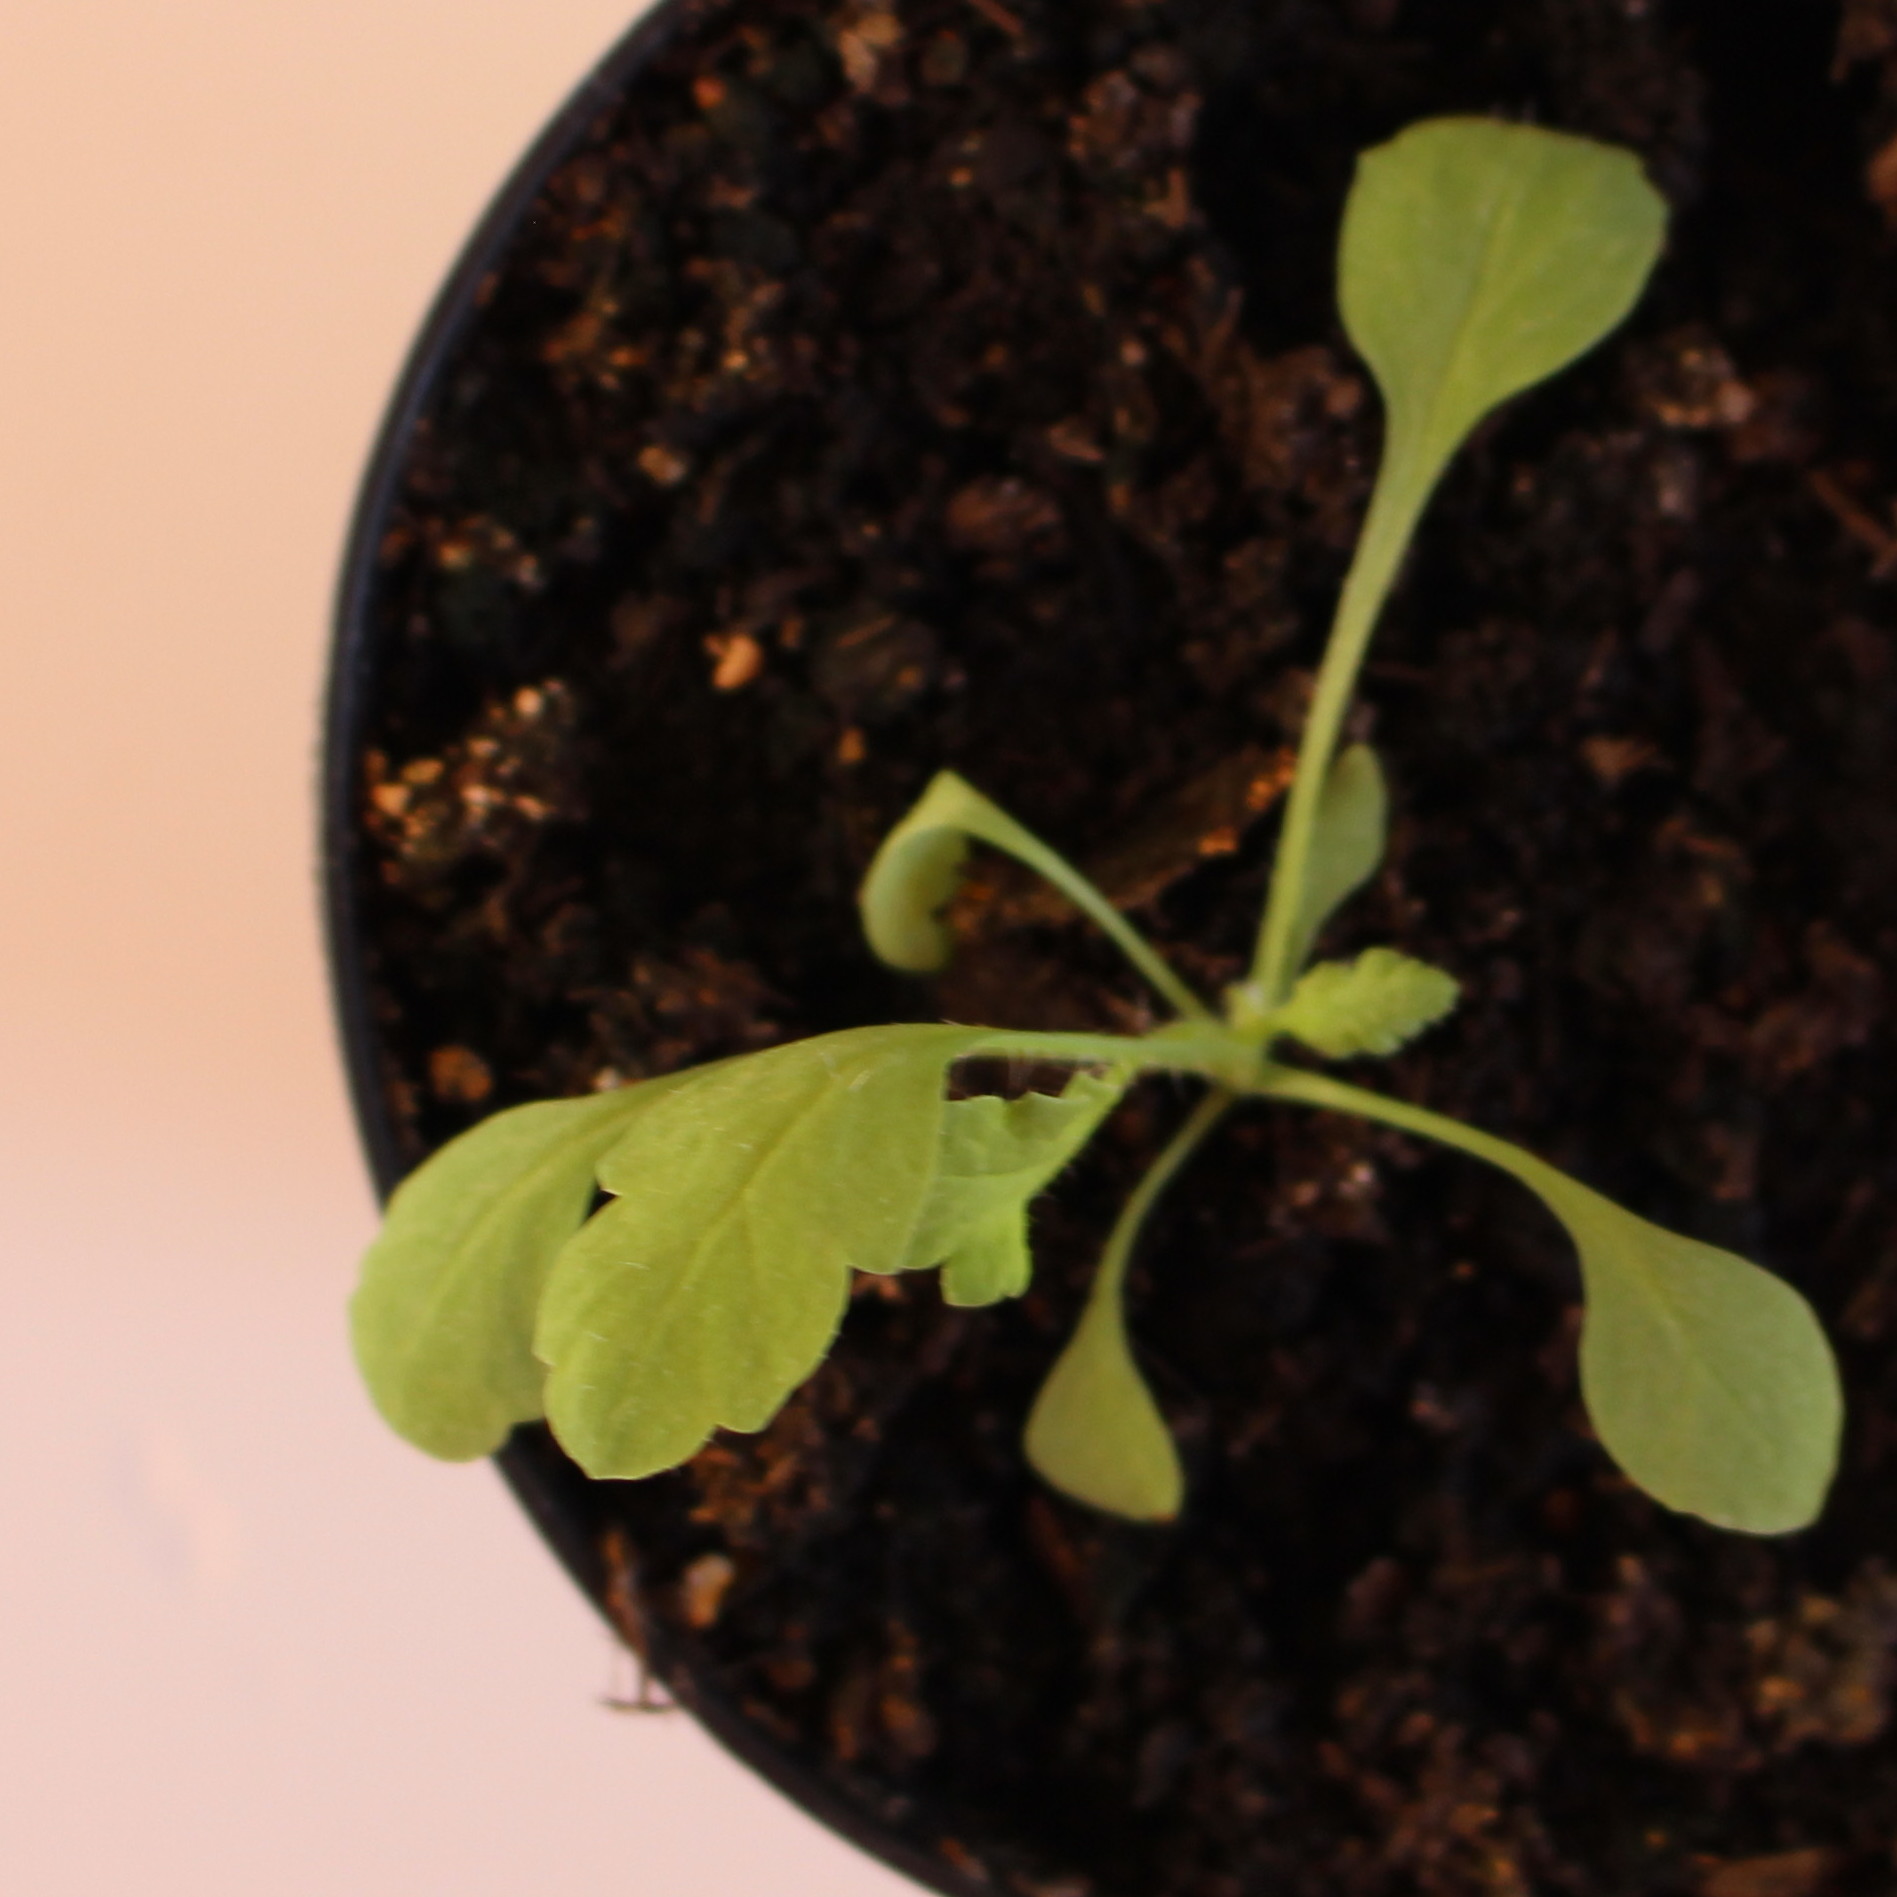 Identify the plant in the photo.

Papaver rhoeas
